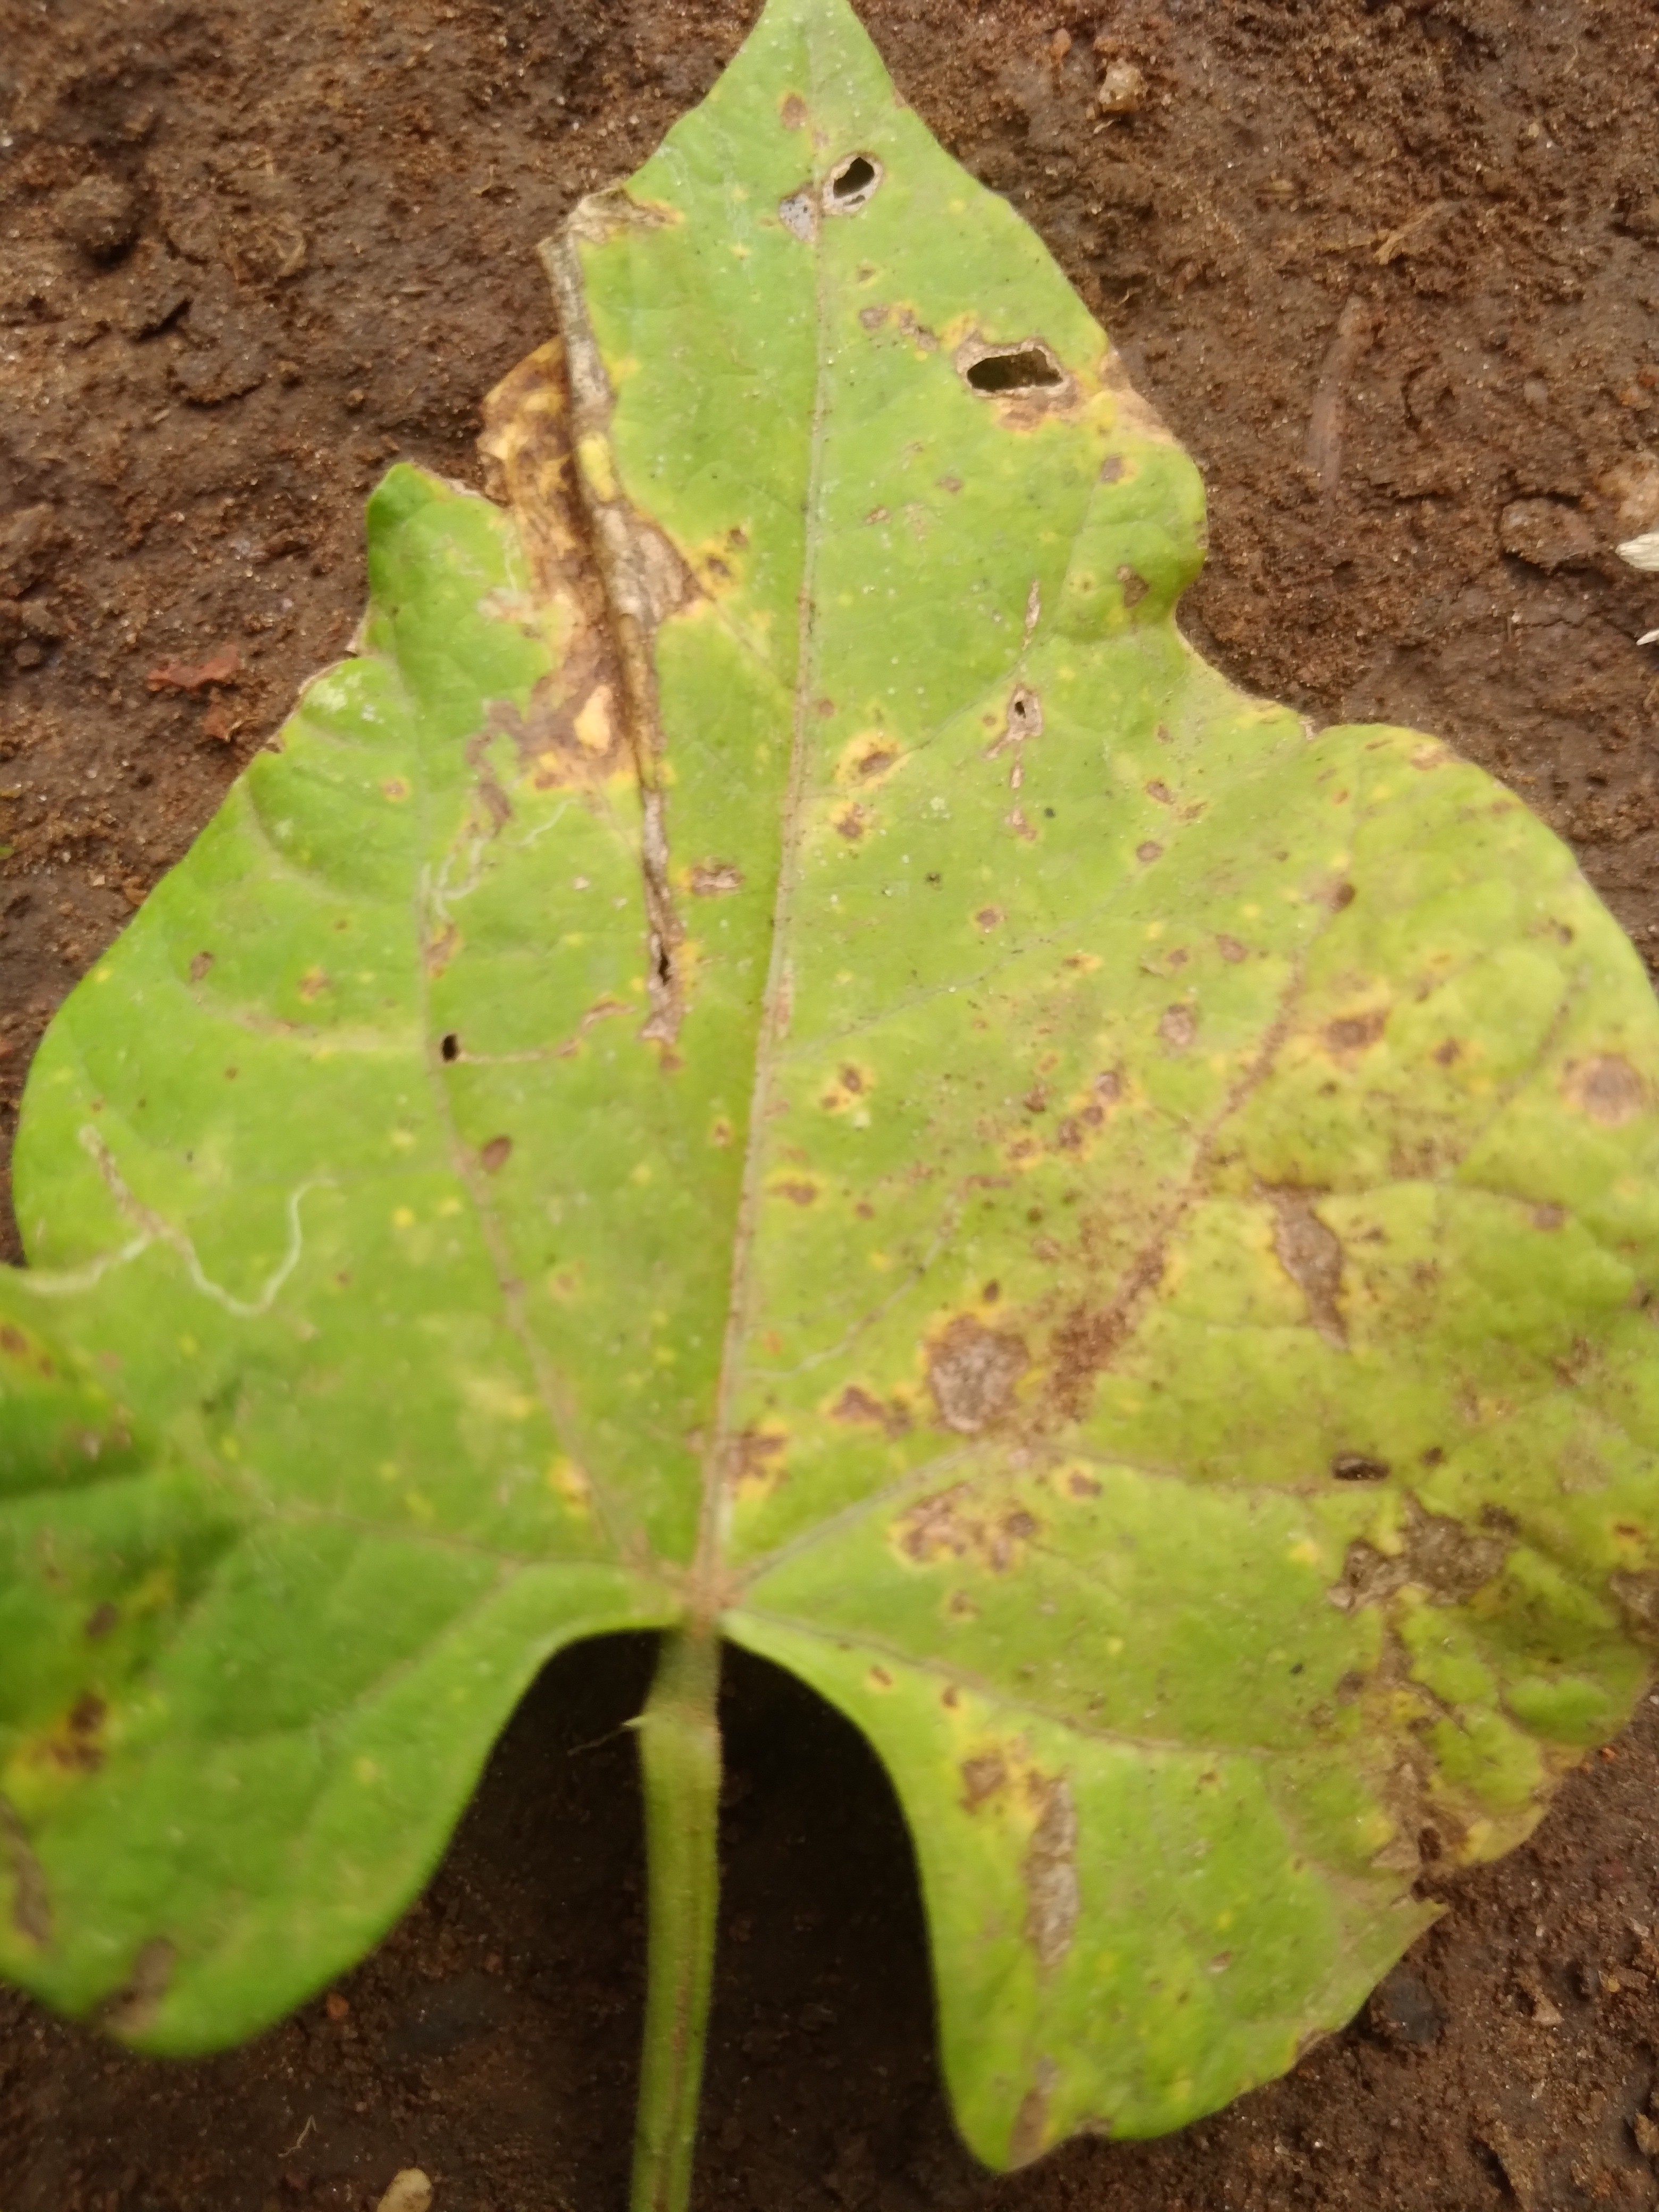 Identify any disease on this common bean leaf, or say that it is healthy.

rust
